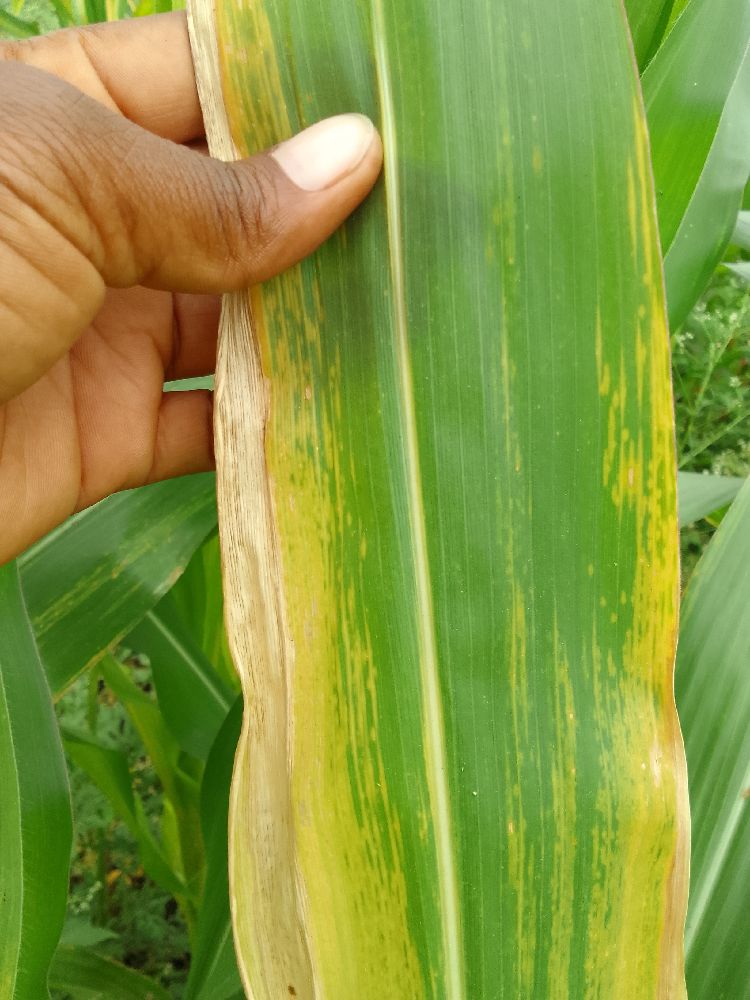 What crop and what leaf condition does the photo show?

maize, maize lethal necrosis
